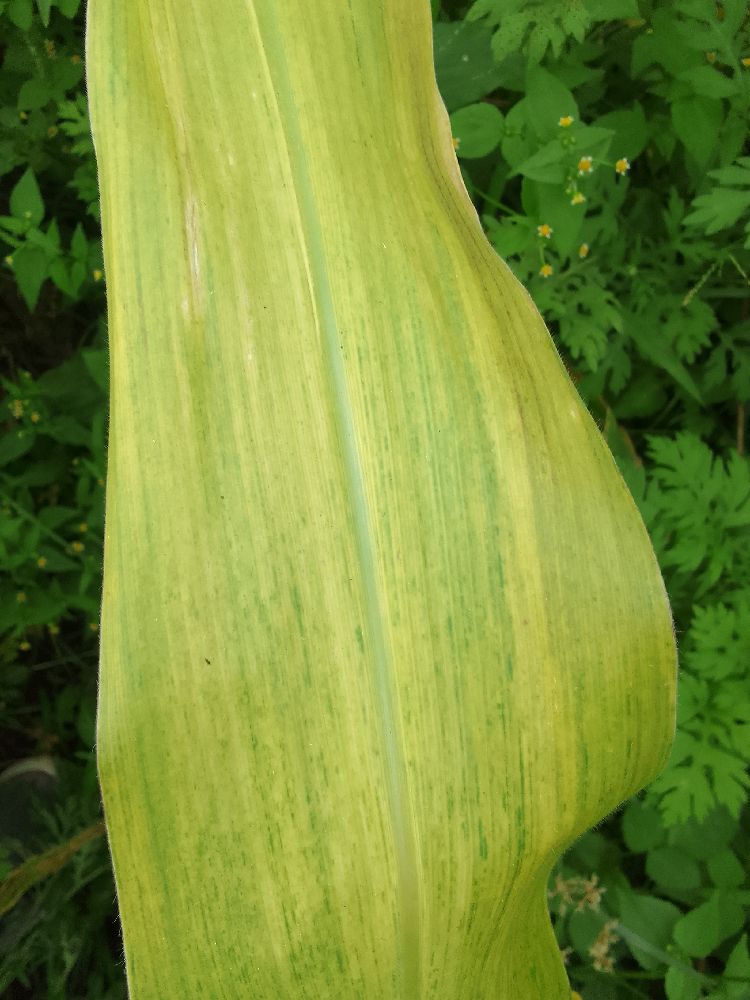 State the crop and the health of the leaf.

maize, maize lethal necrosis
